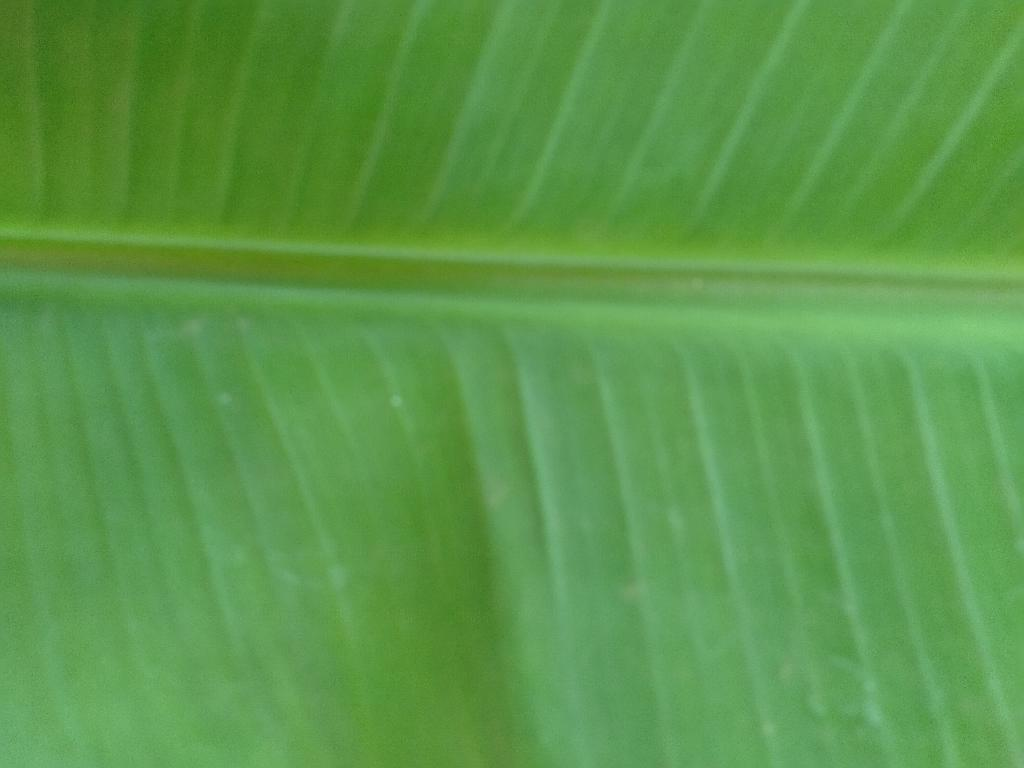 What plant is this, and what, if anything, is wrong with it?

banana, healthy
